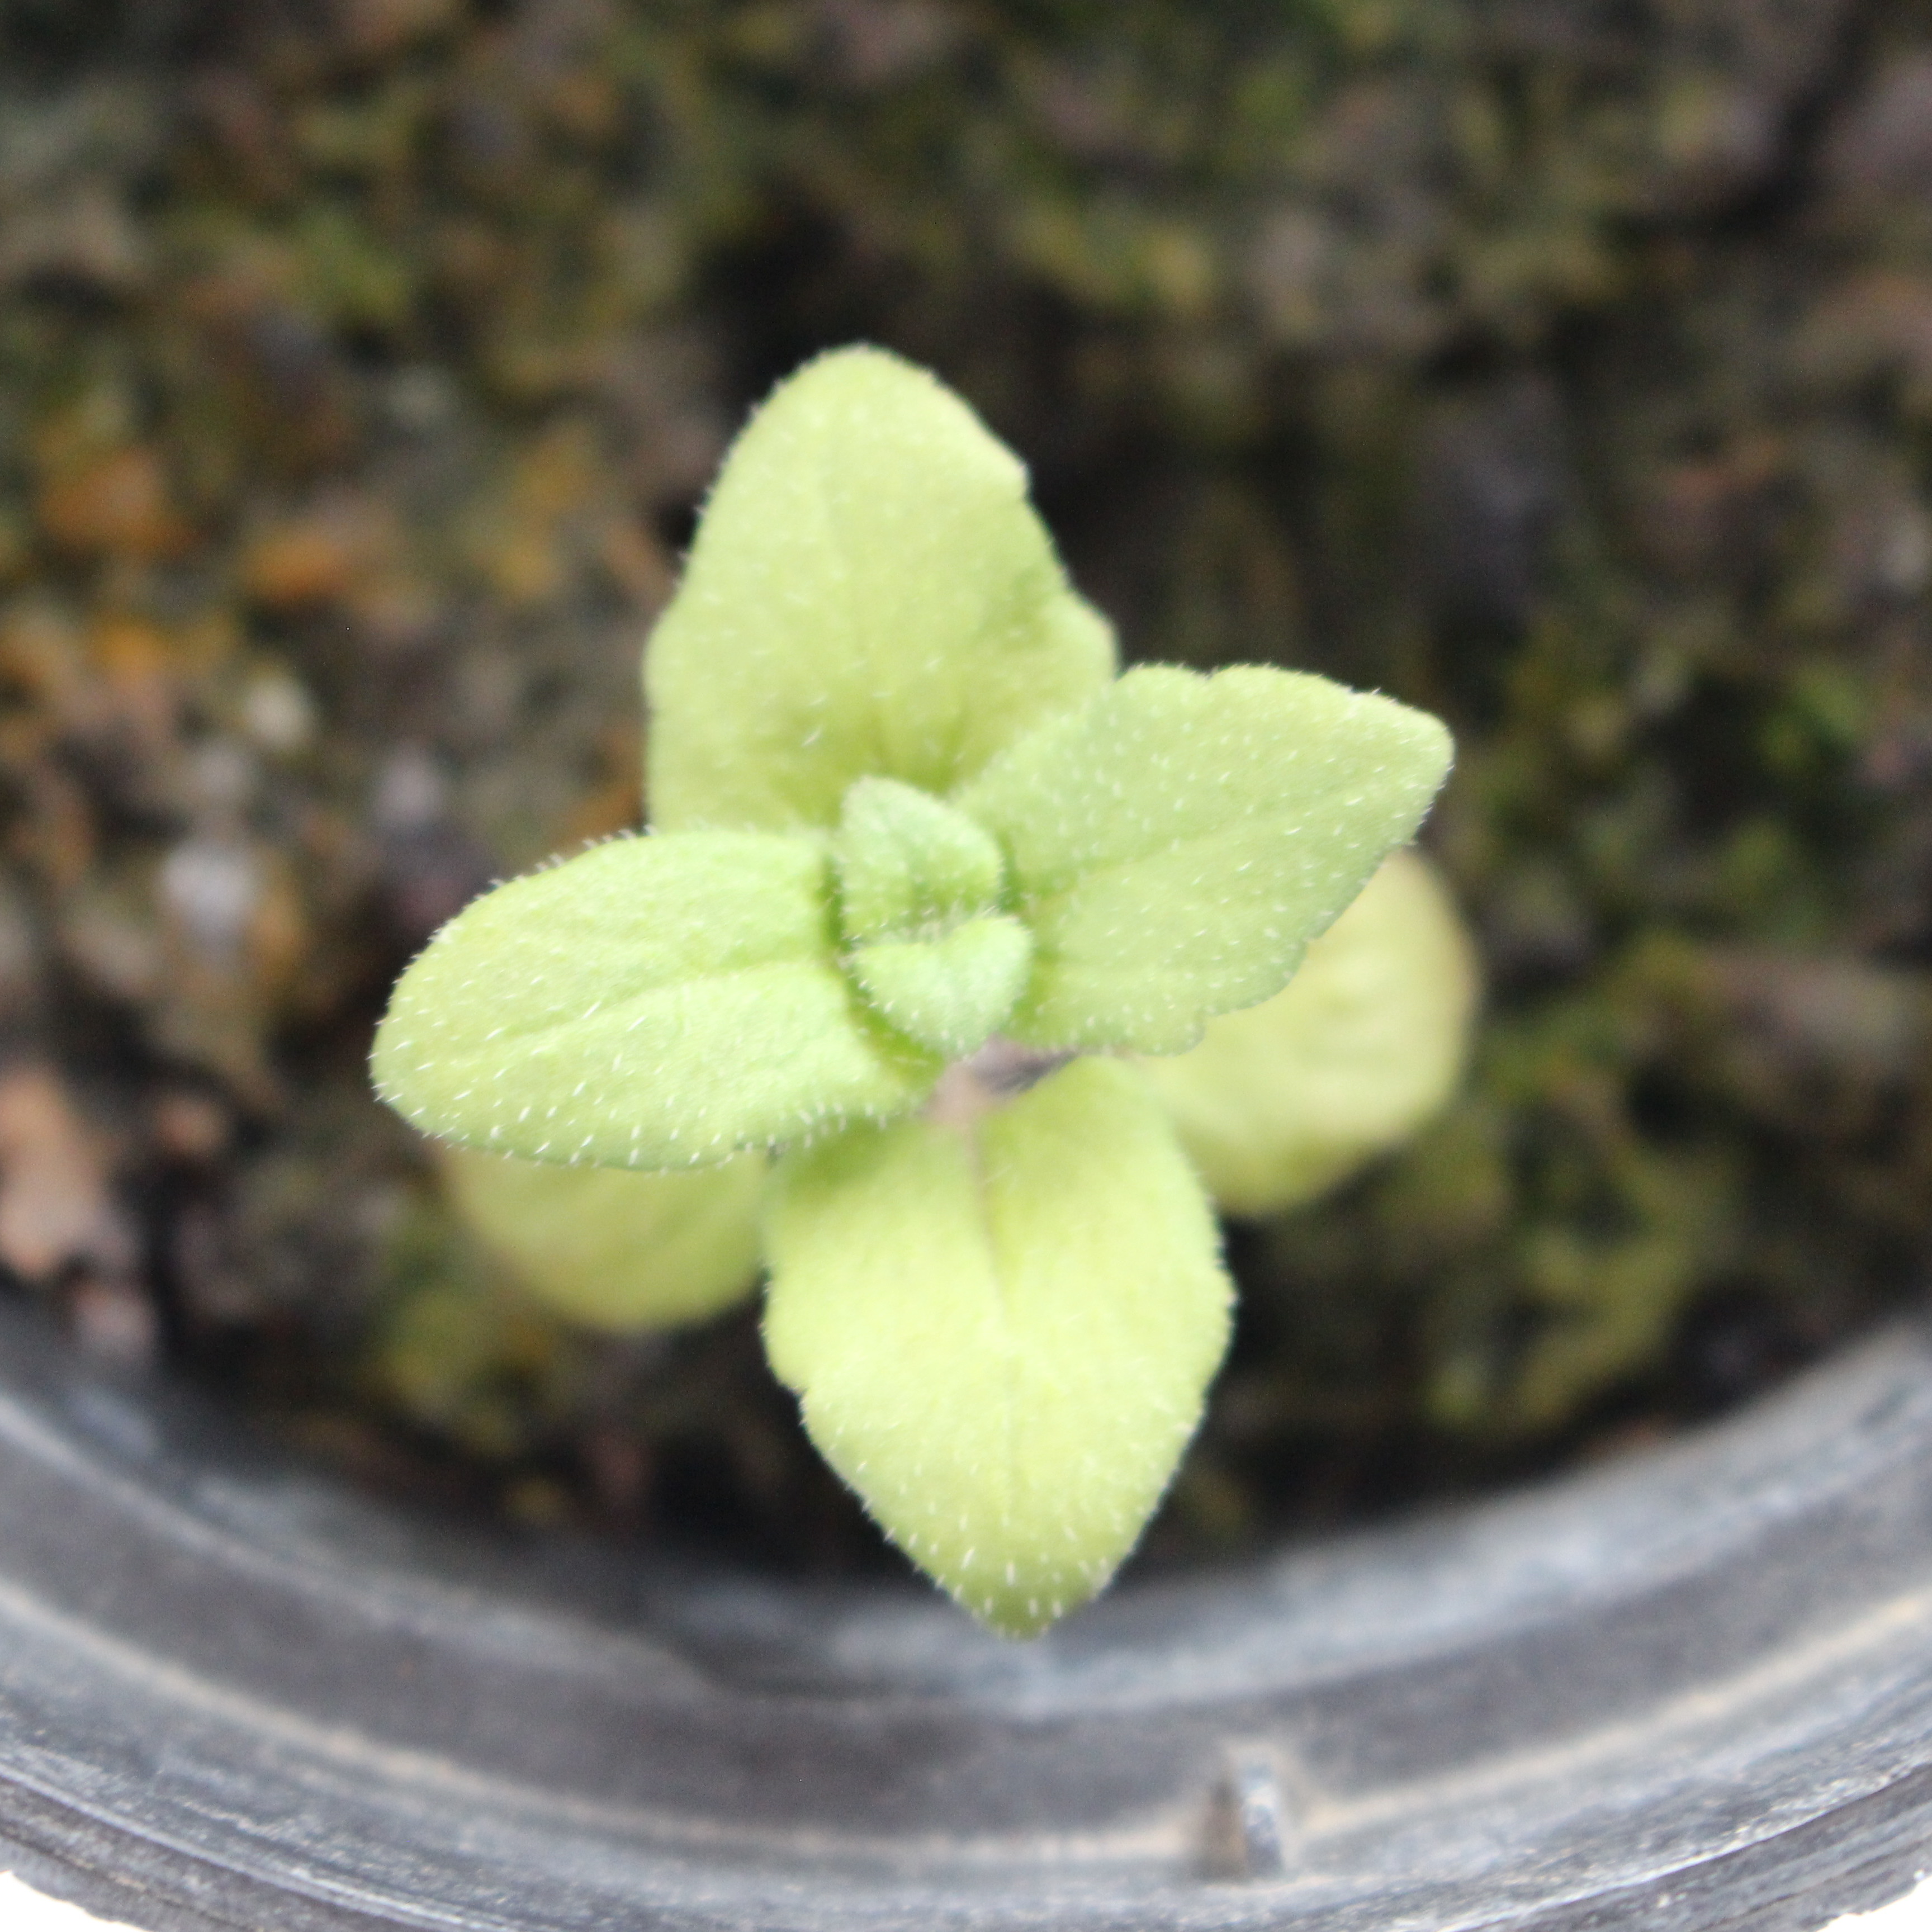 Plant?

Veronica persica
